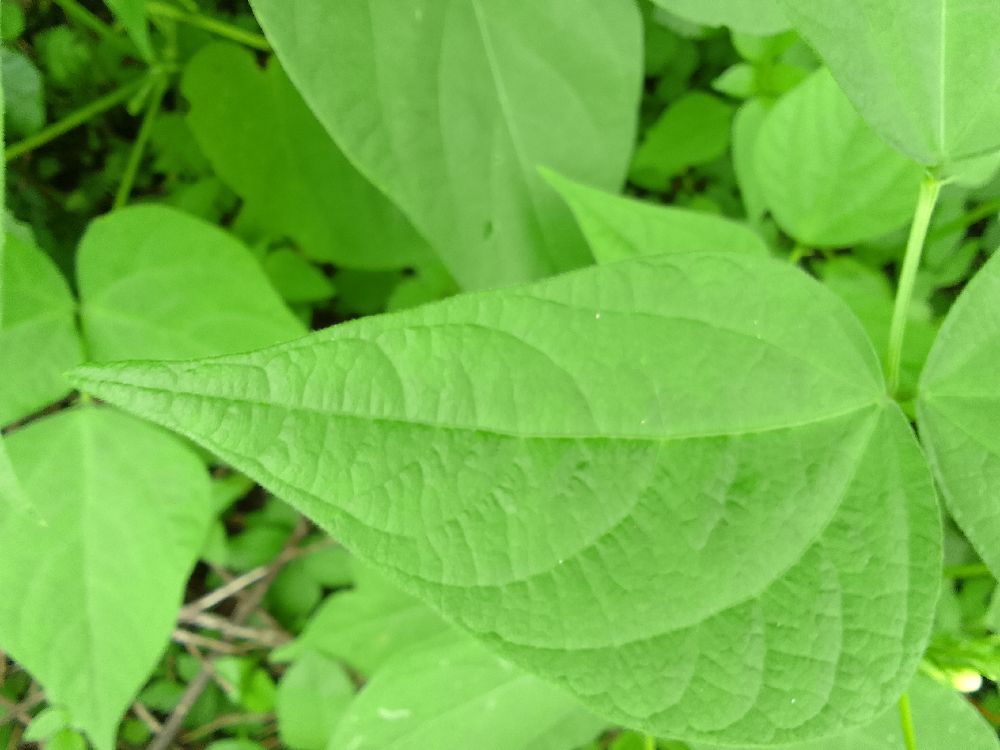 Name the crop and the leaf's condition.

common bean, healthy
